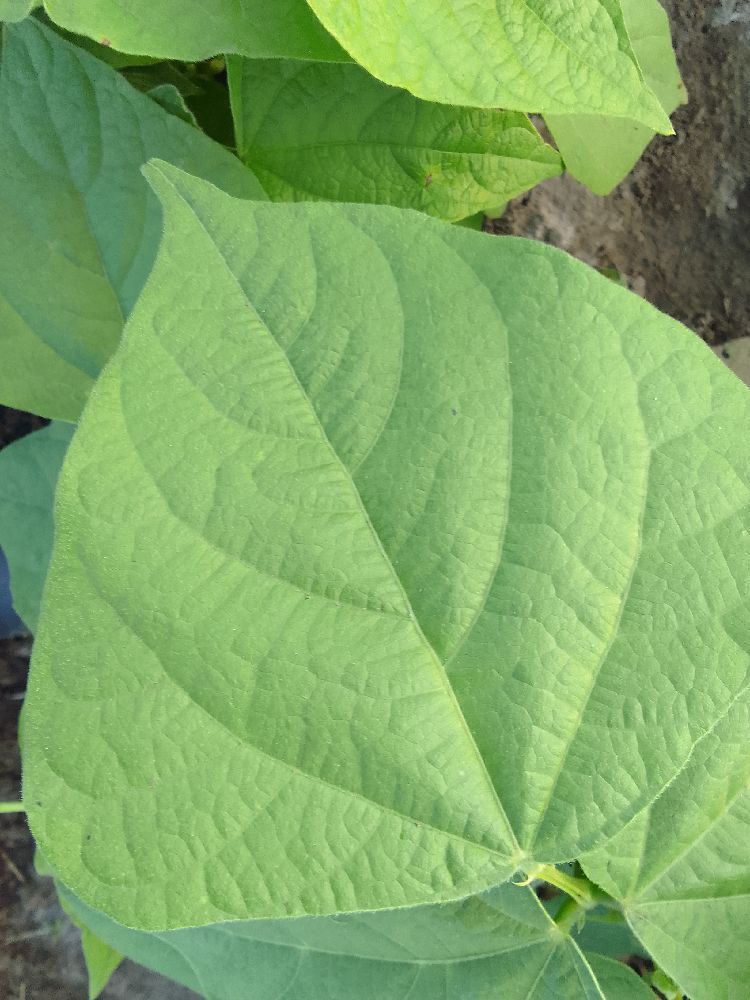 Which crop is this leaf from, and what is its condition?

common bean, healthy
